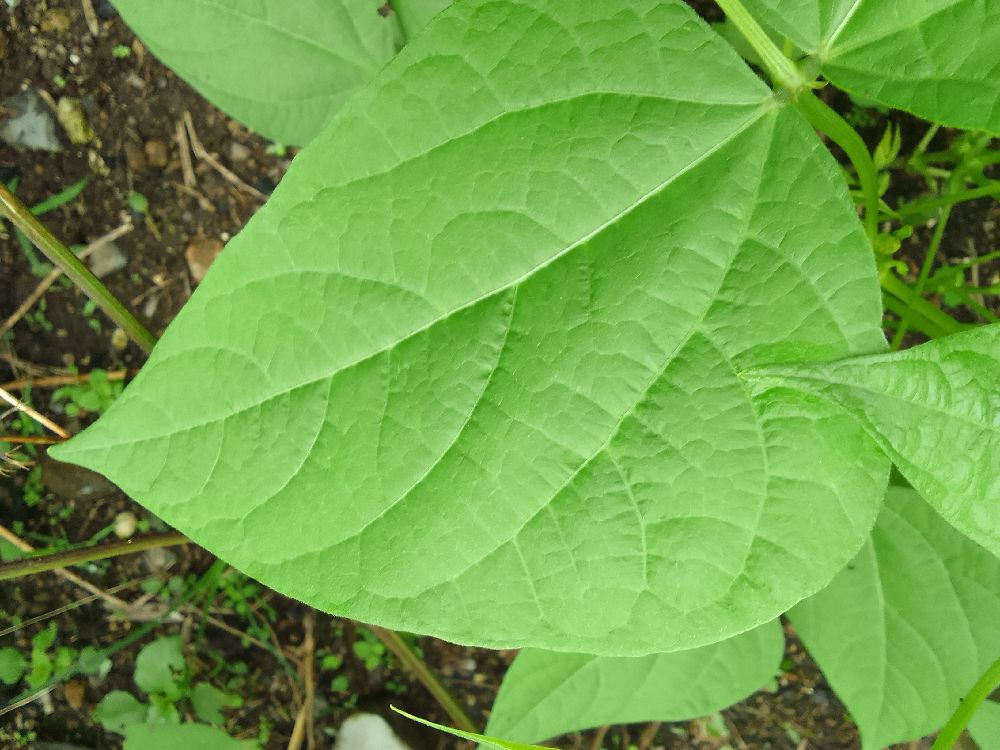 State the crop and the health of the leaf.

common bean, healthy
